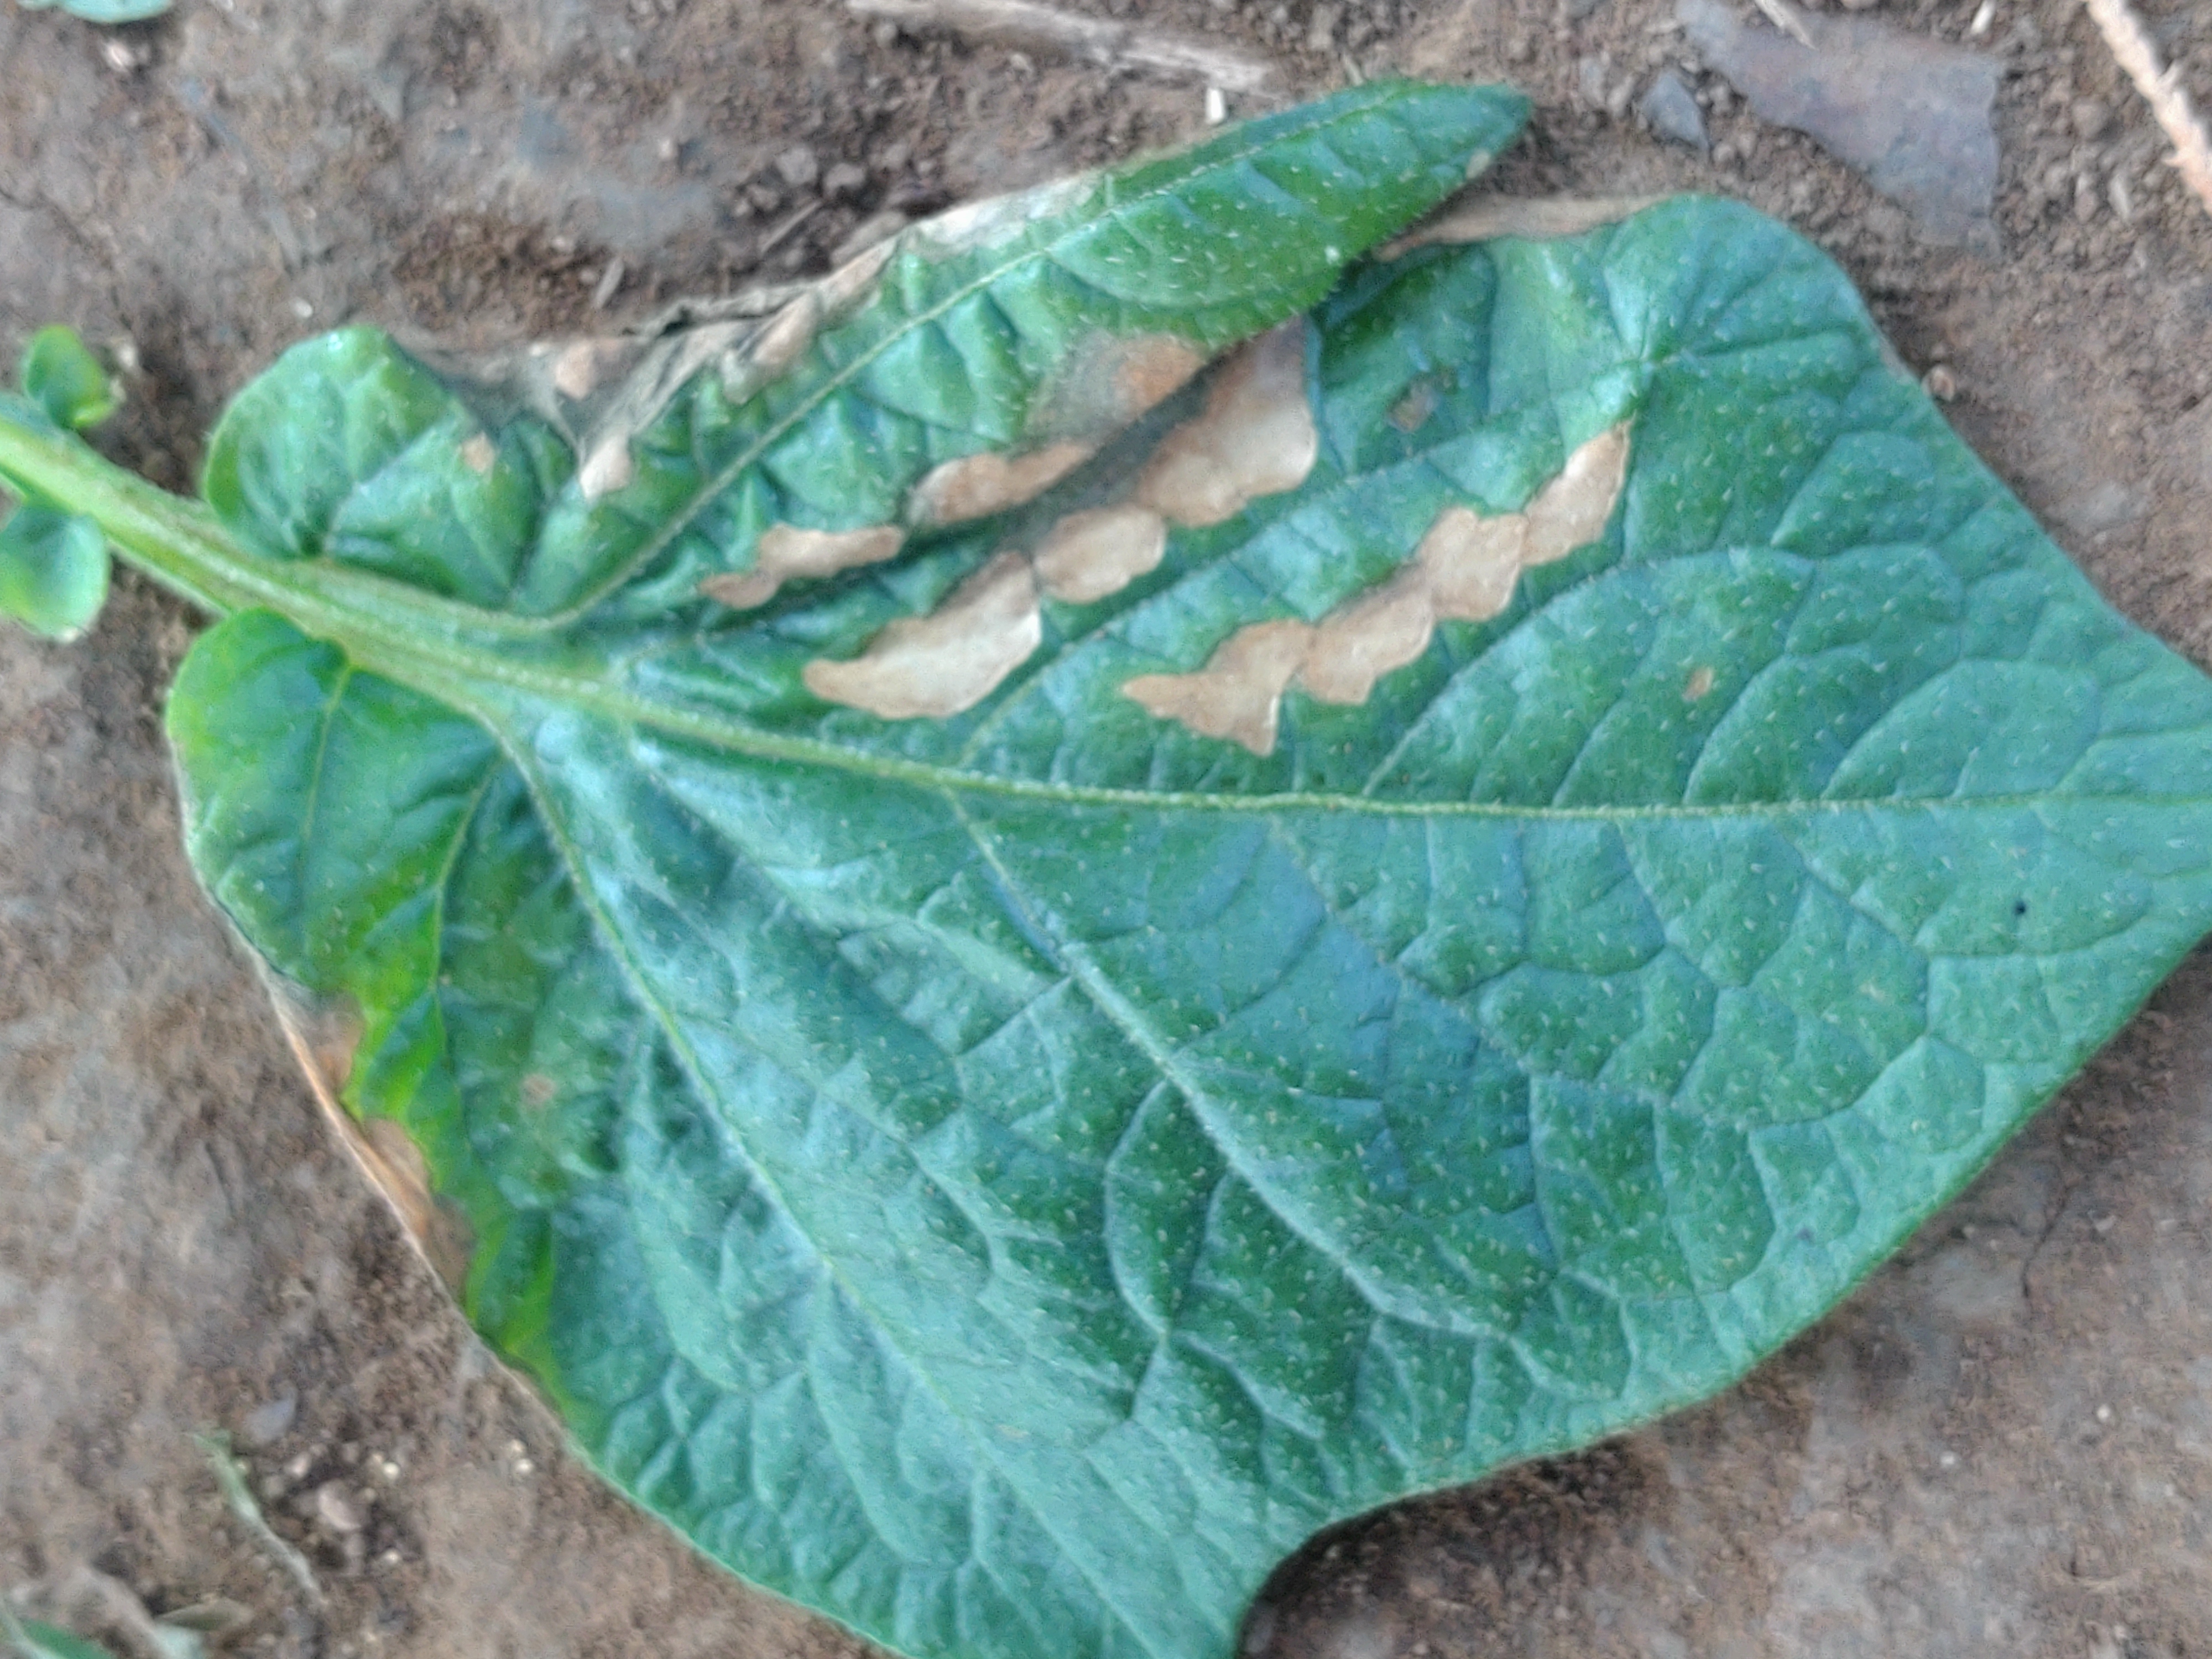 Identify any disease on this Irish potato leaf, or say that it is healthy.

early blight
